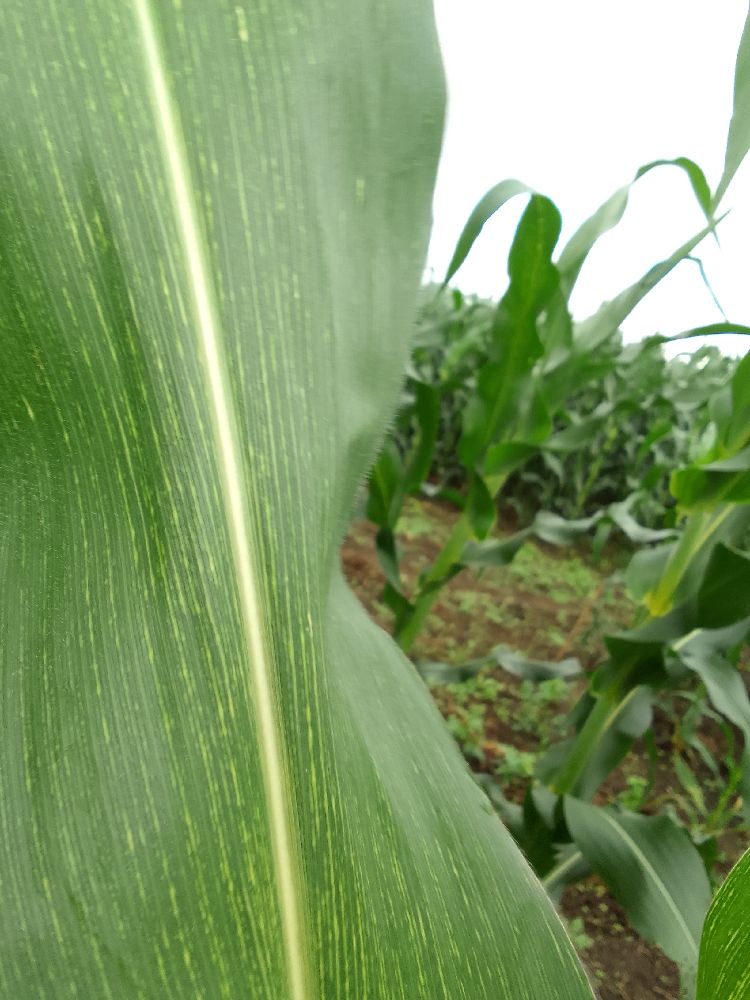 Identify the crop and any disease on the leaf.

maize, maize streak virus
